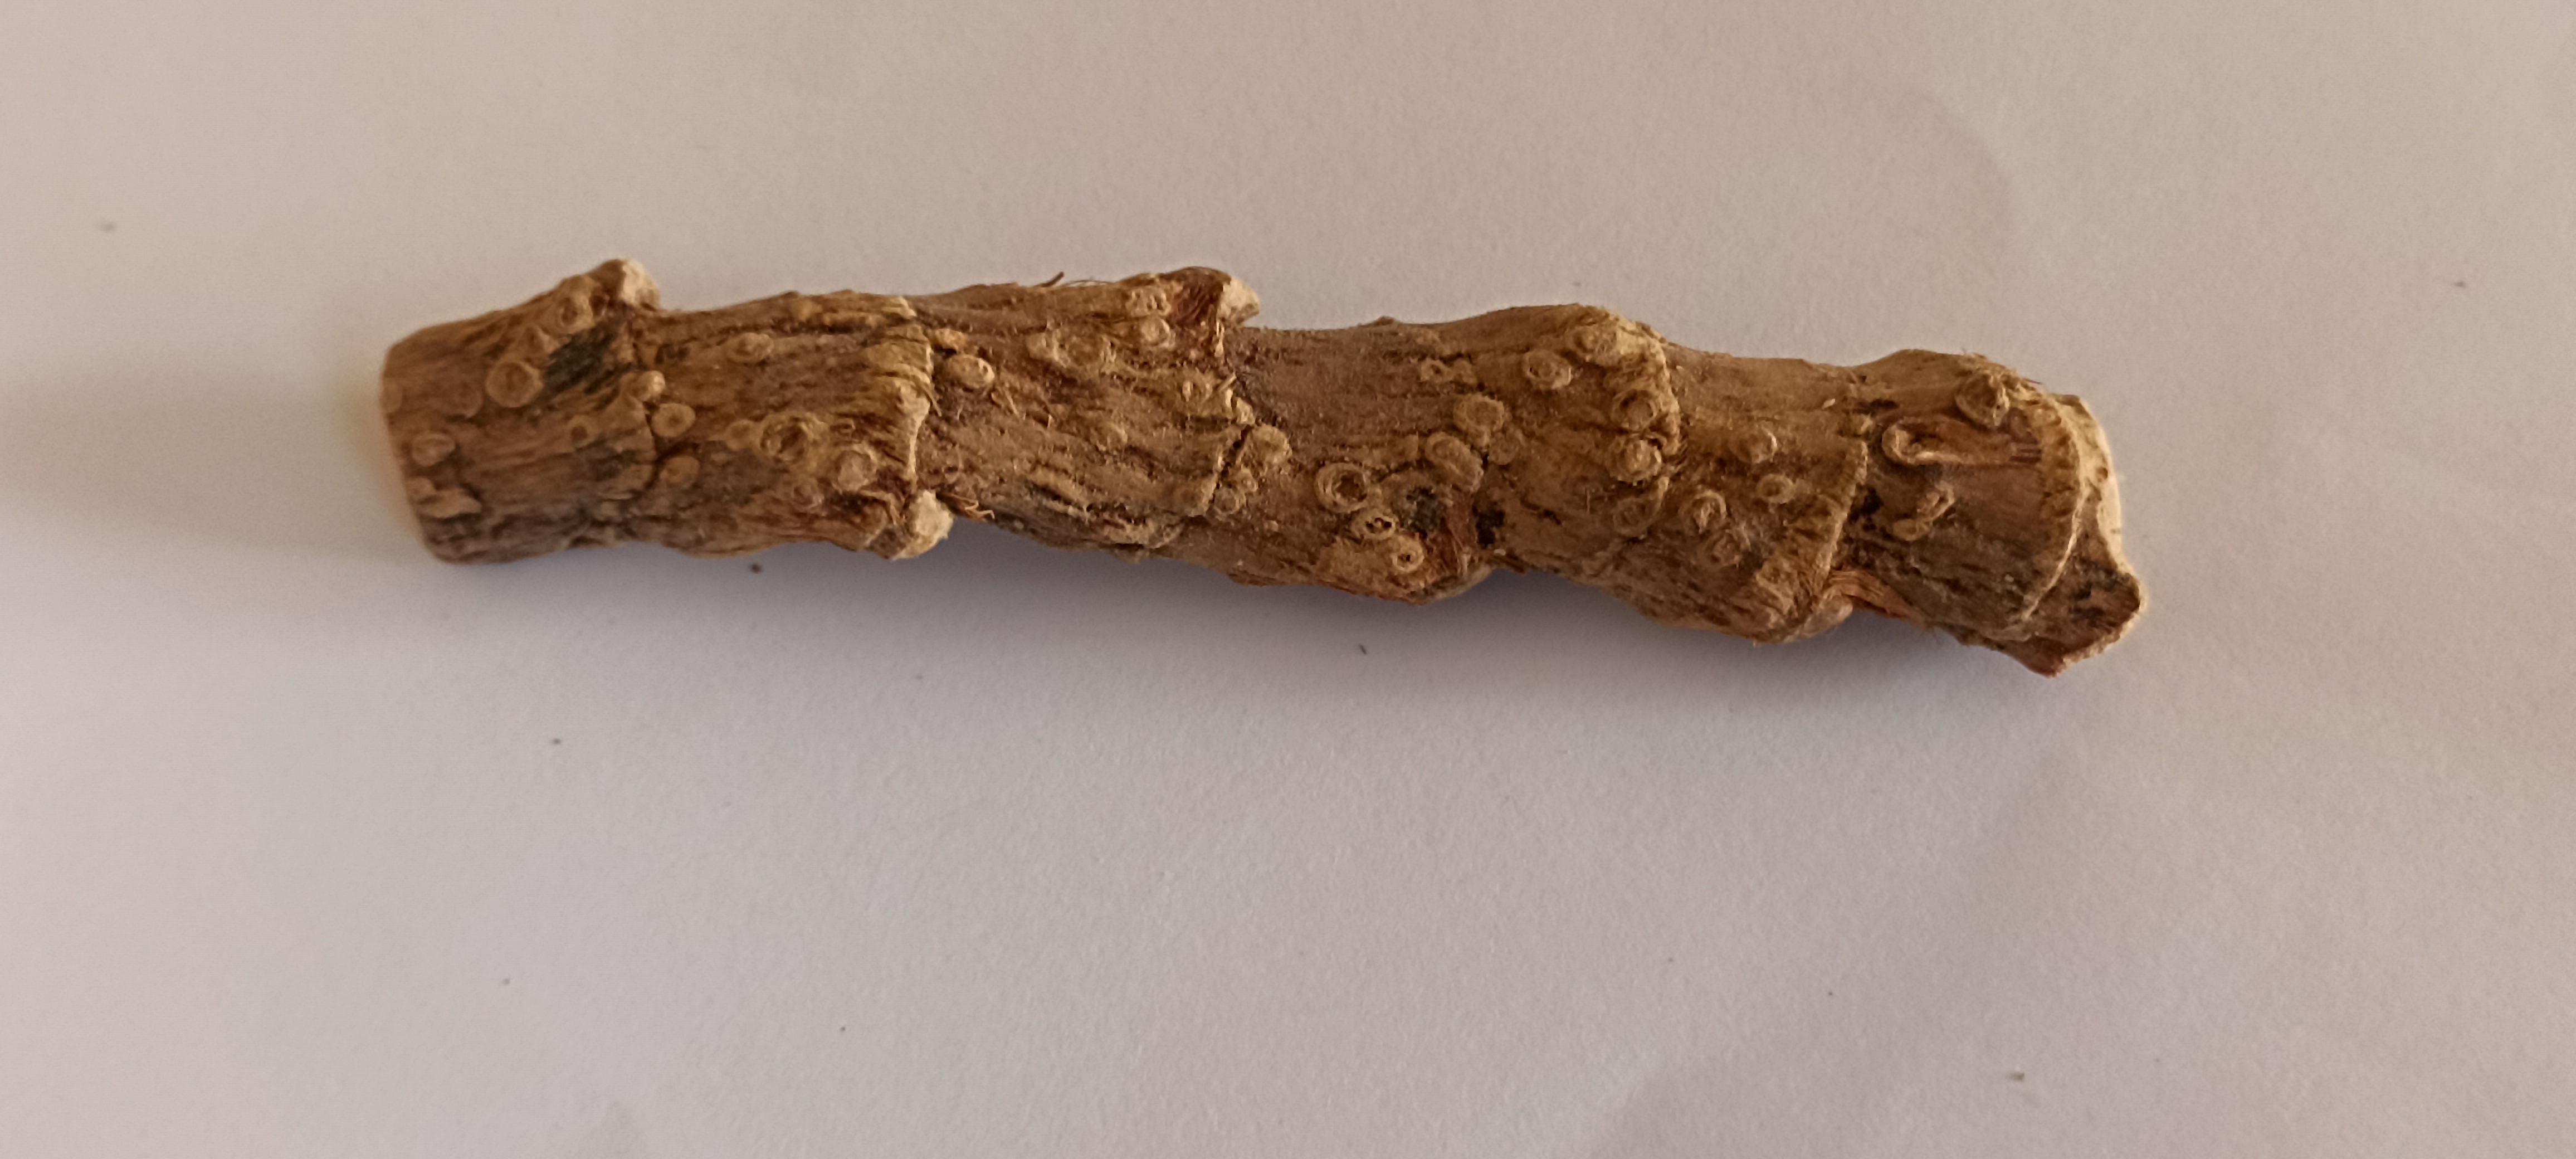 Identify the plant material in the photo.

vekhand
